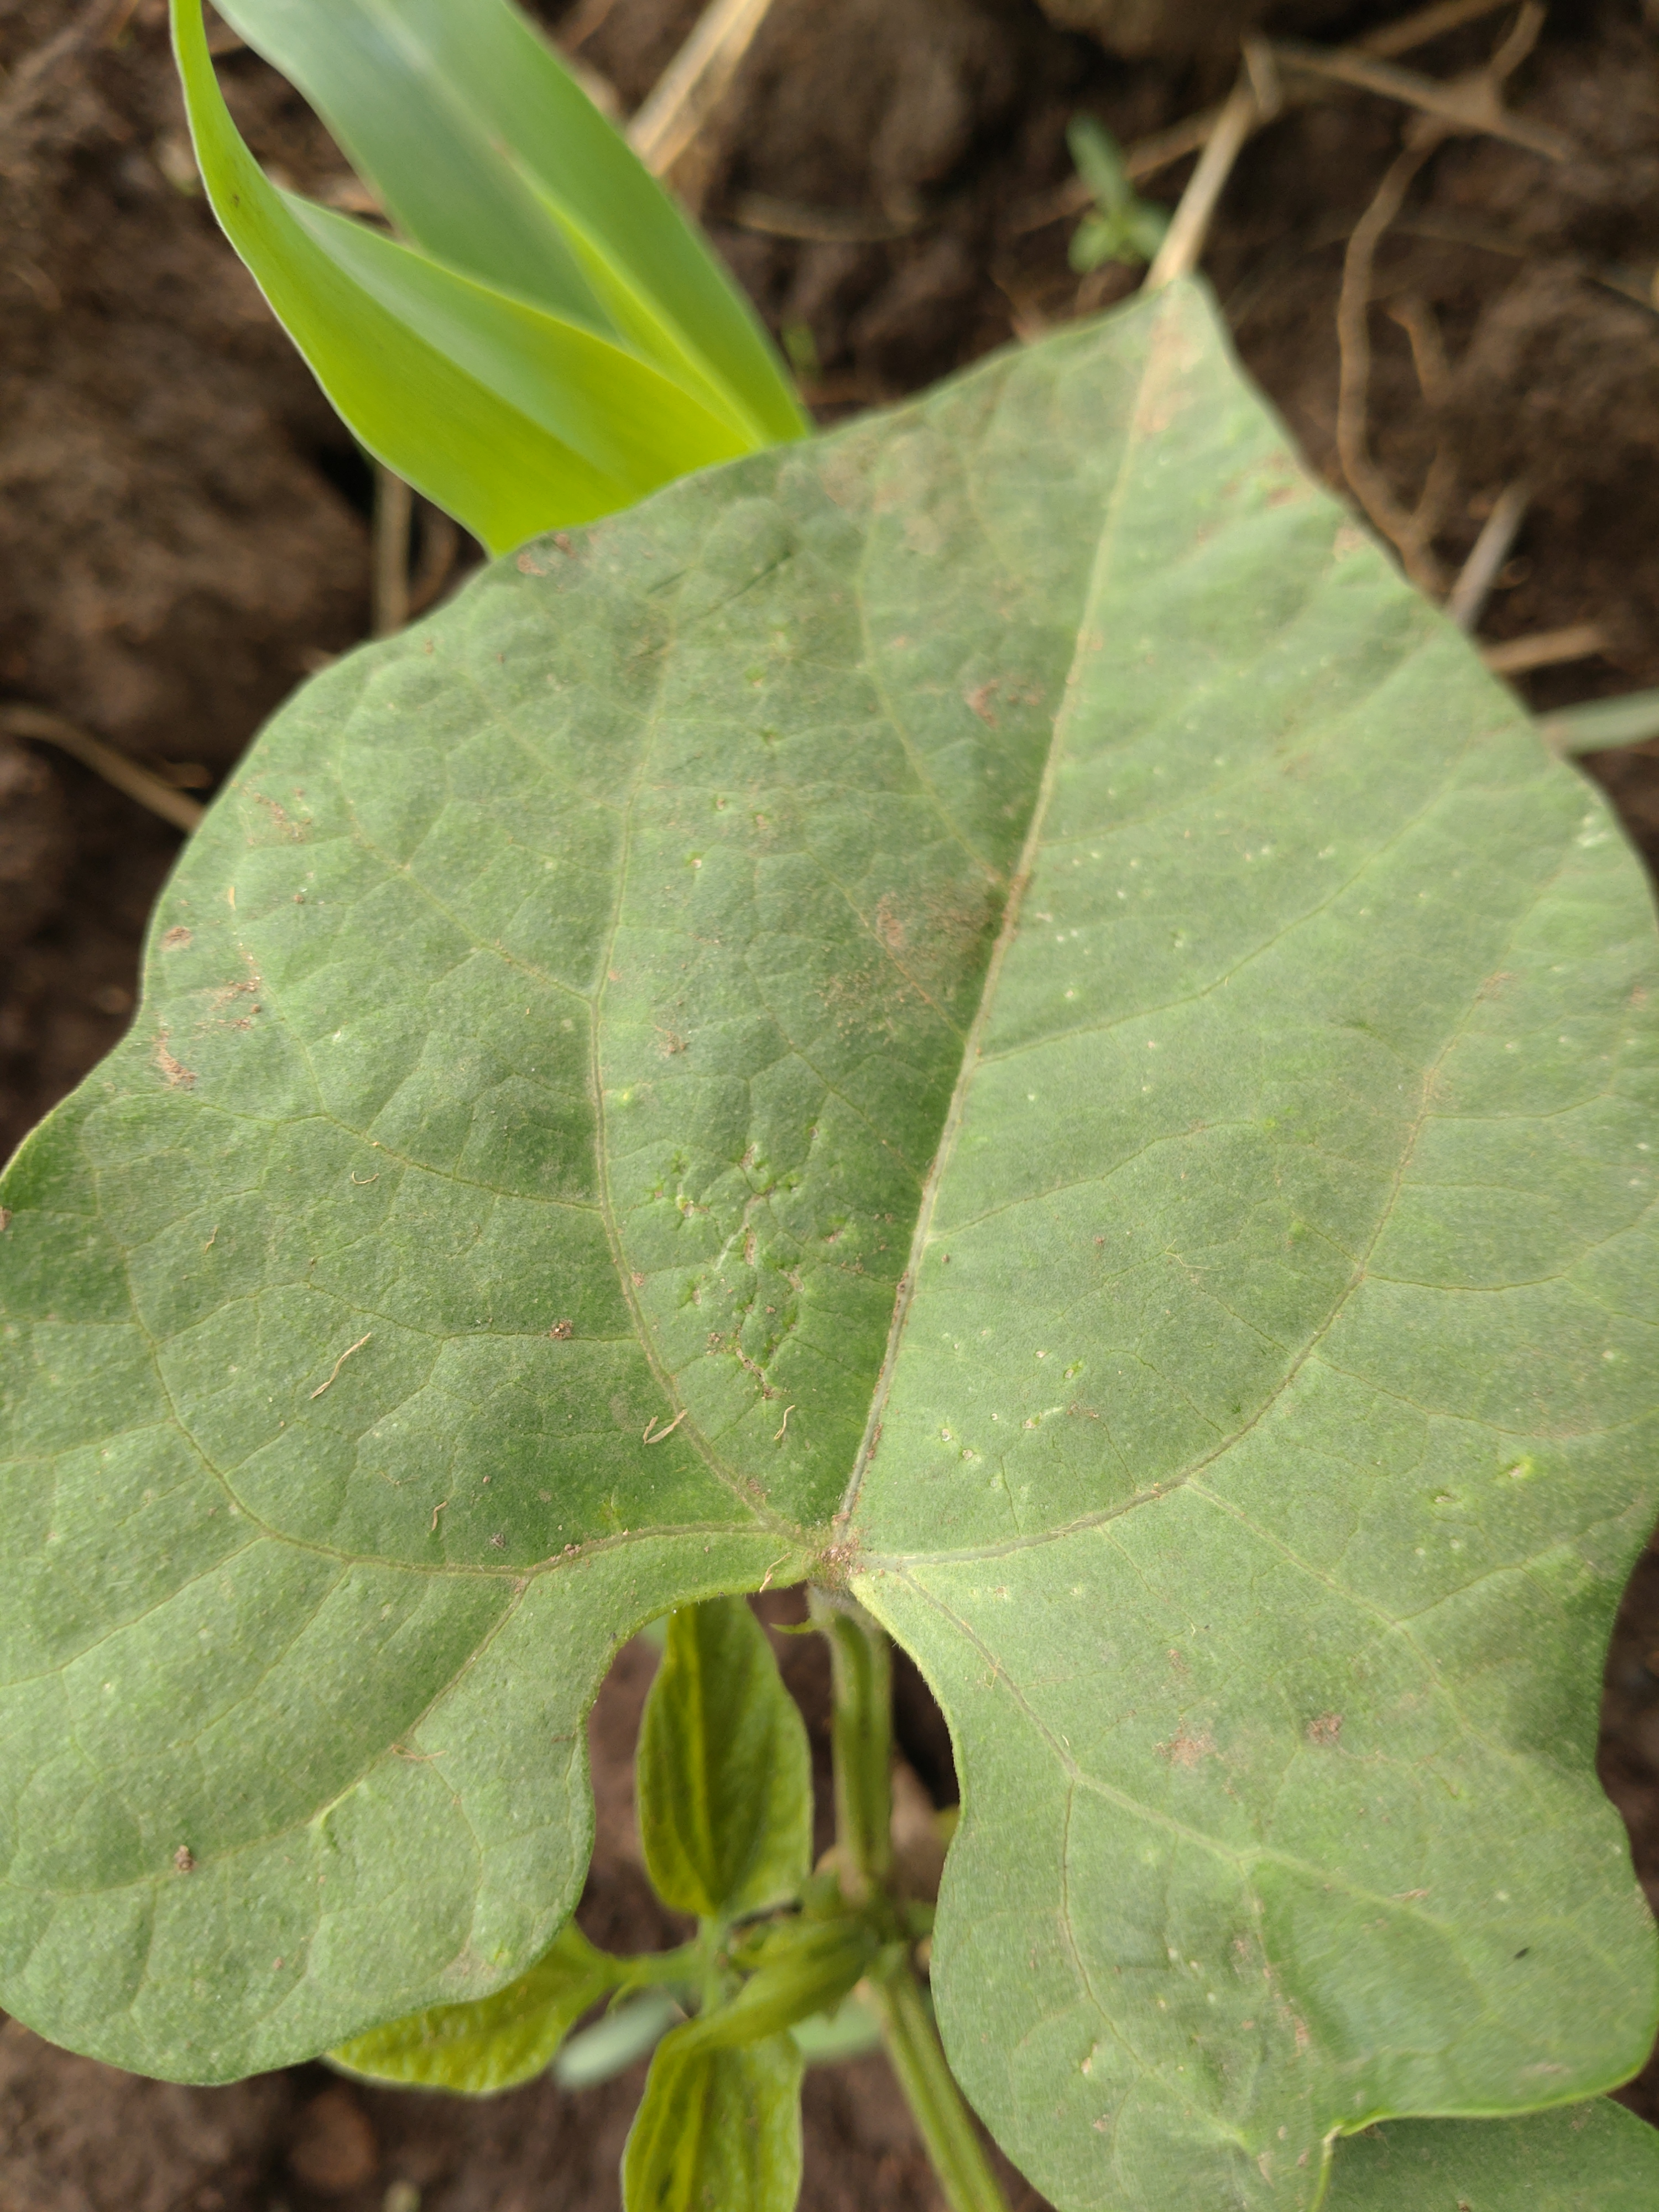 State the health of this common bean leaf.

healthy
